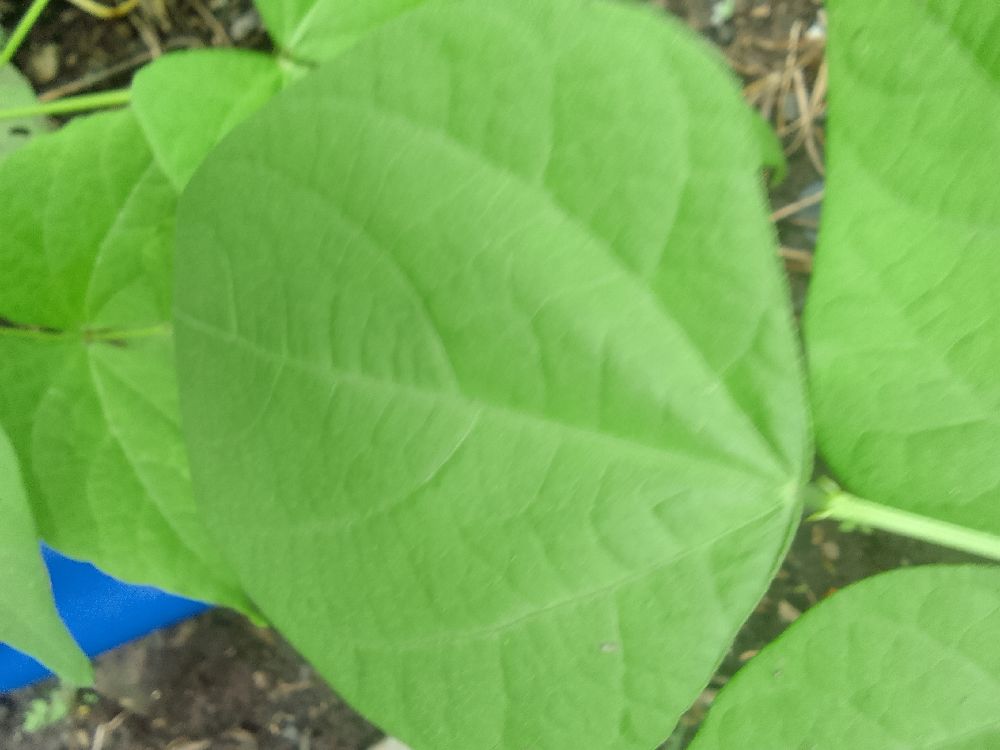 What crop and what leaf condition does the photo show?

common bean, healthy
